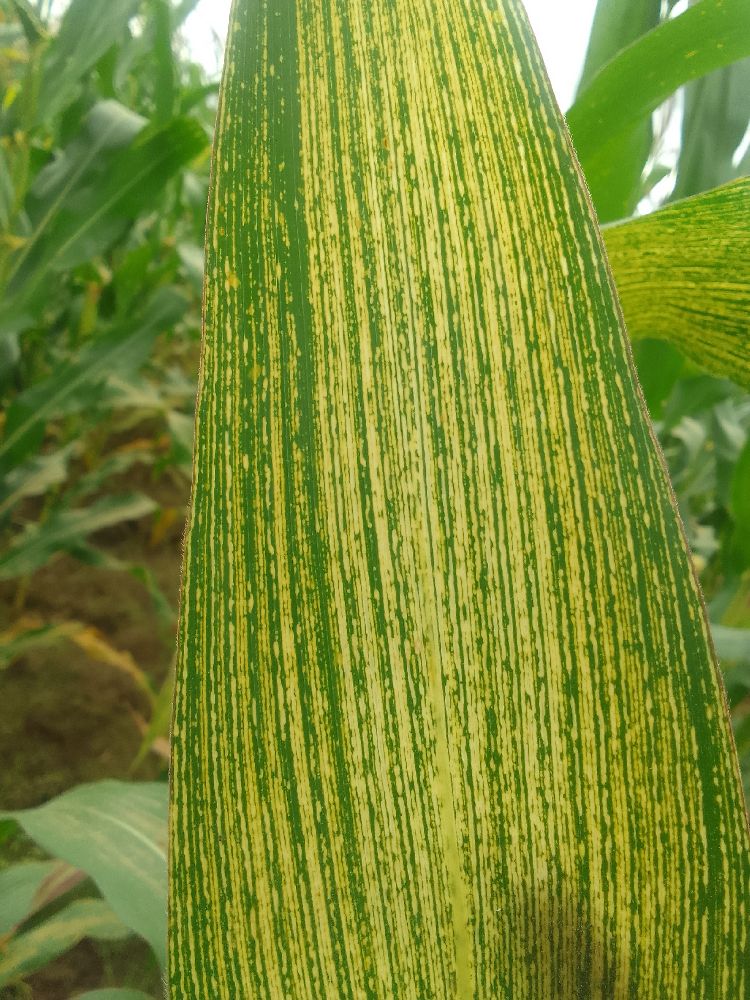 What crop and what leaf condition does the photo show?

maize, maize streak virus
